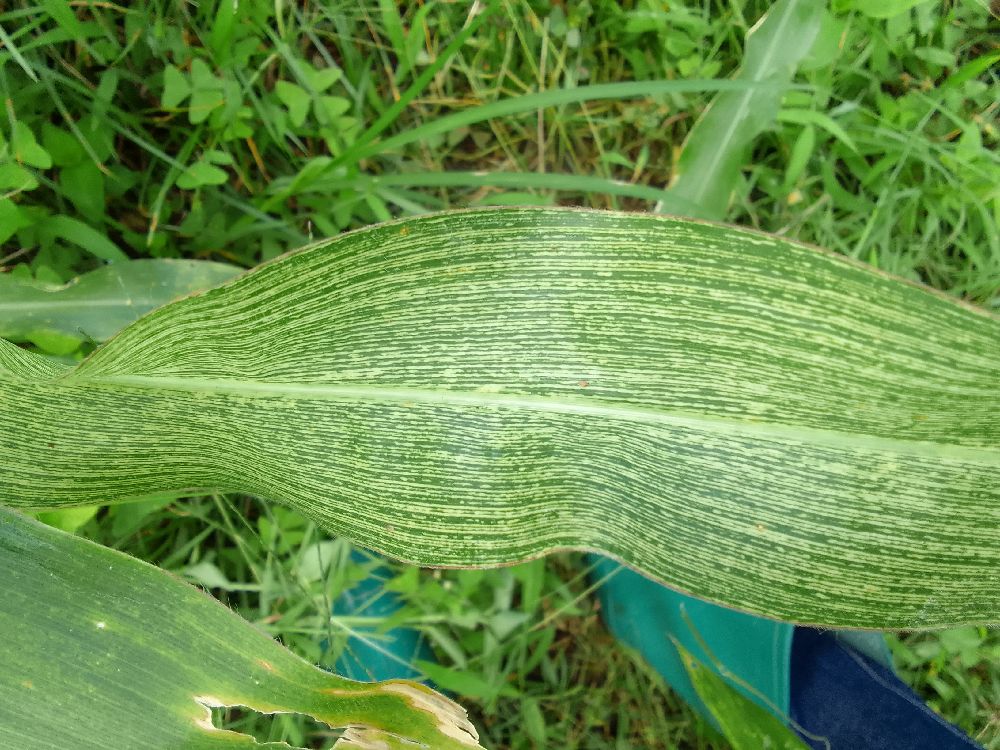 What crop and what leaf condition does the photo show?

maize, maize streak virus
